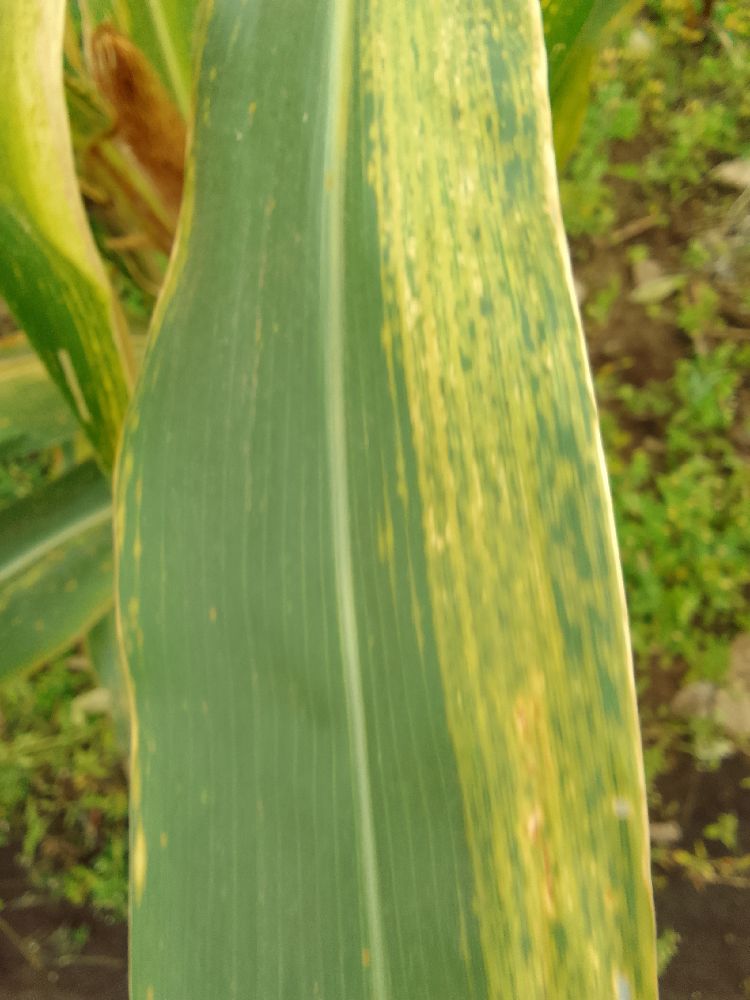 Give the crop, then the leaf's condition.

maize, maize lethal necrosis
